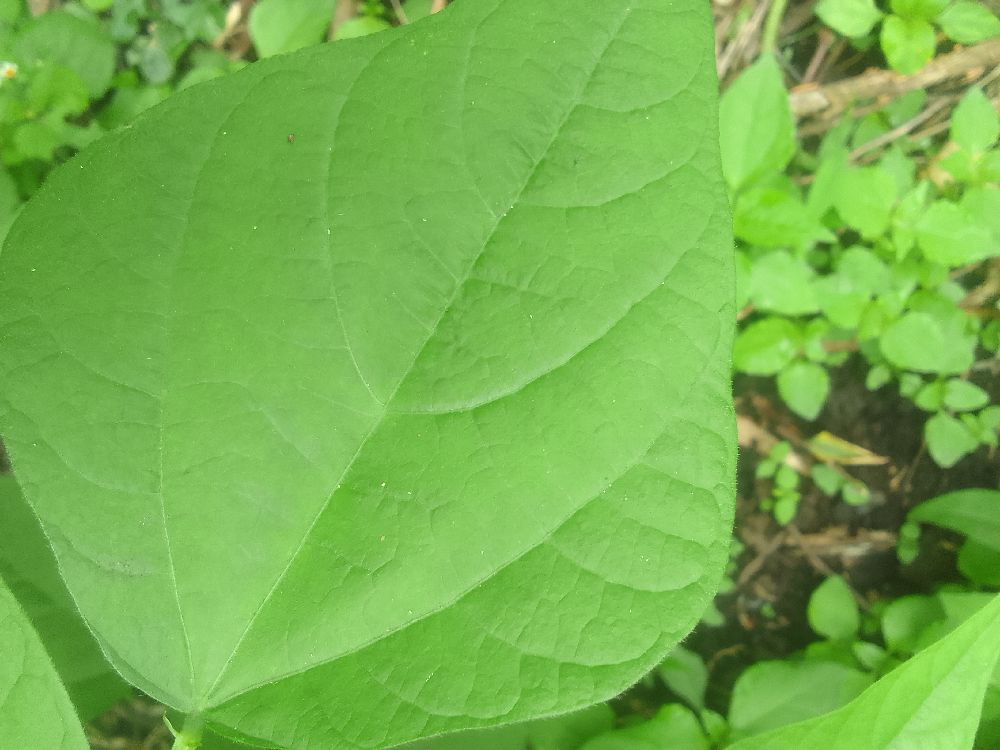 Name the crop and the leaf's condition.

common bean, healthy
